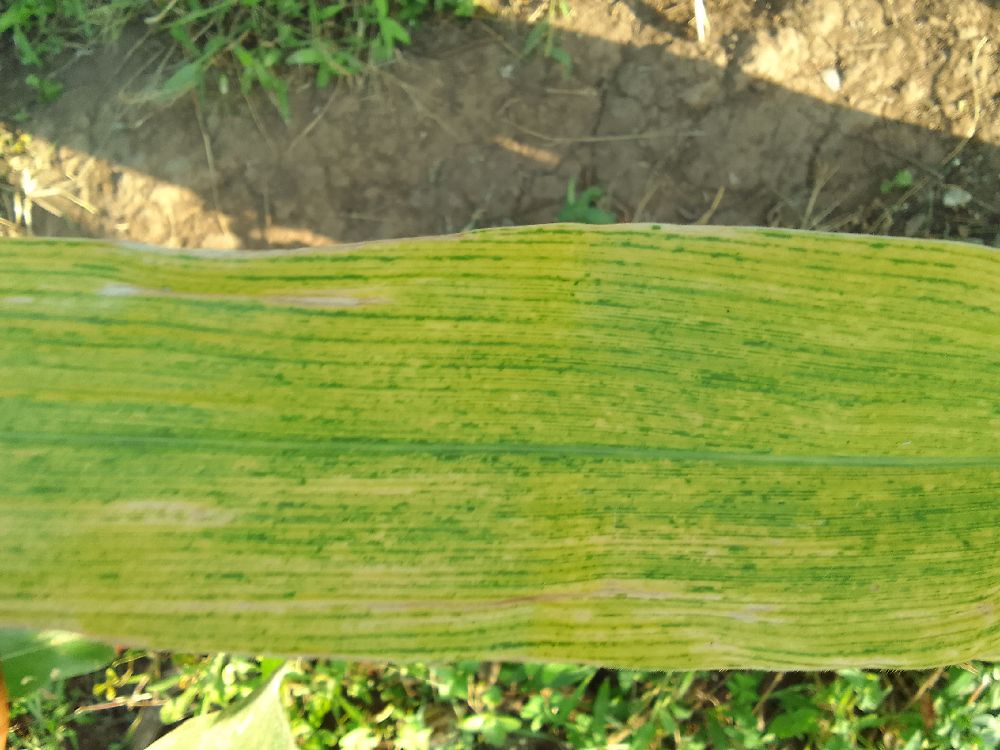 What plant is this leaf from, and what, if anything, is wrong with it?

maize, maize lethal necrosis
